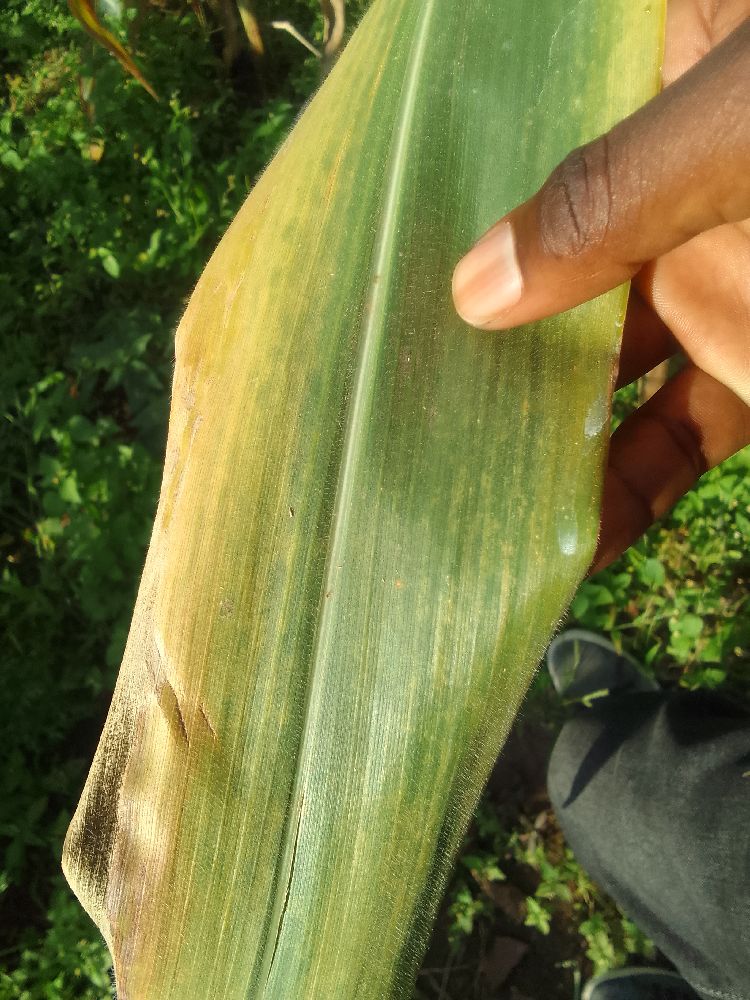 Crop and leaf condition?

maize, maize lethal necrosis
